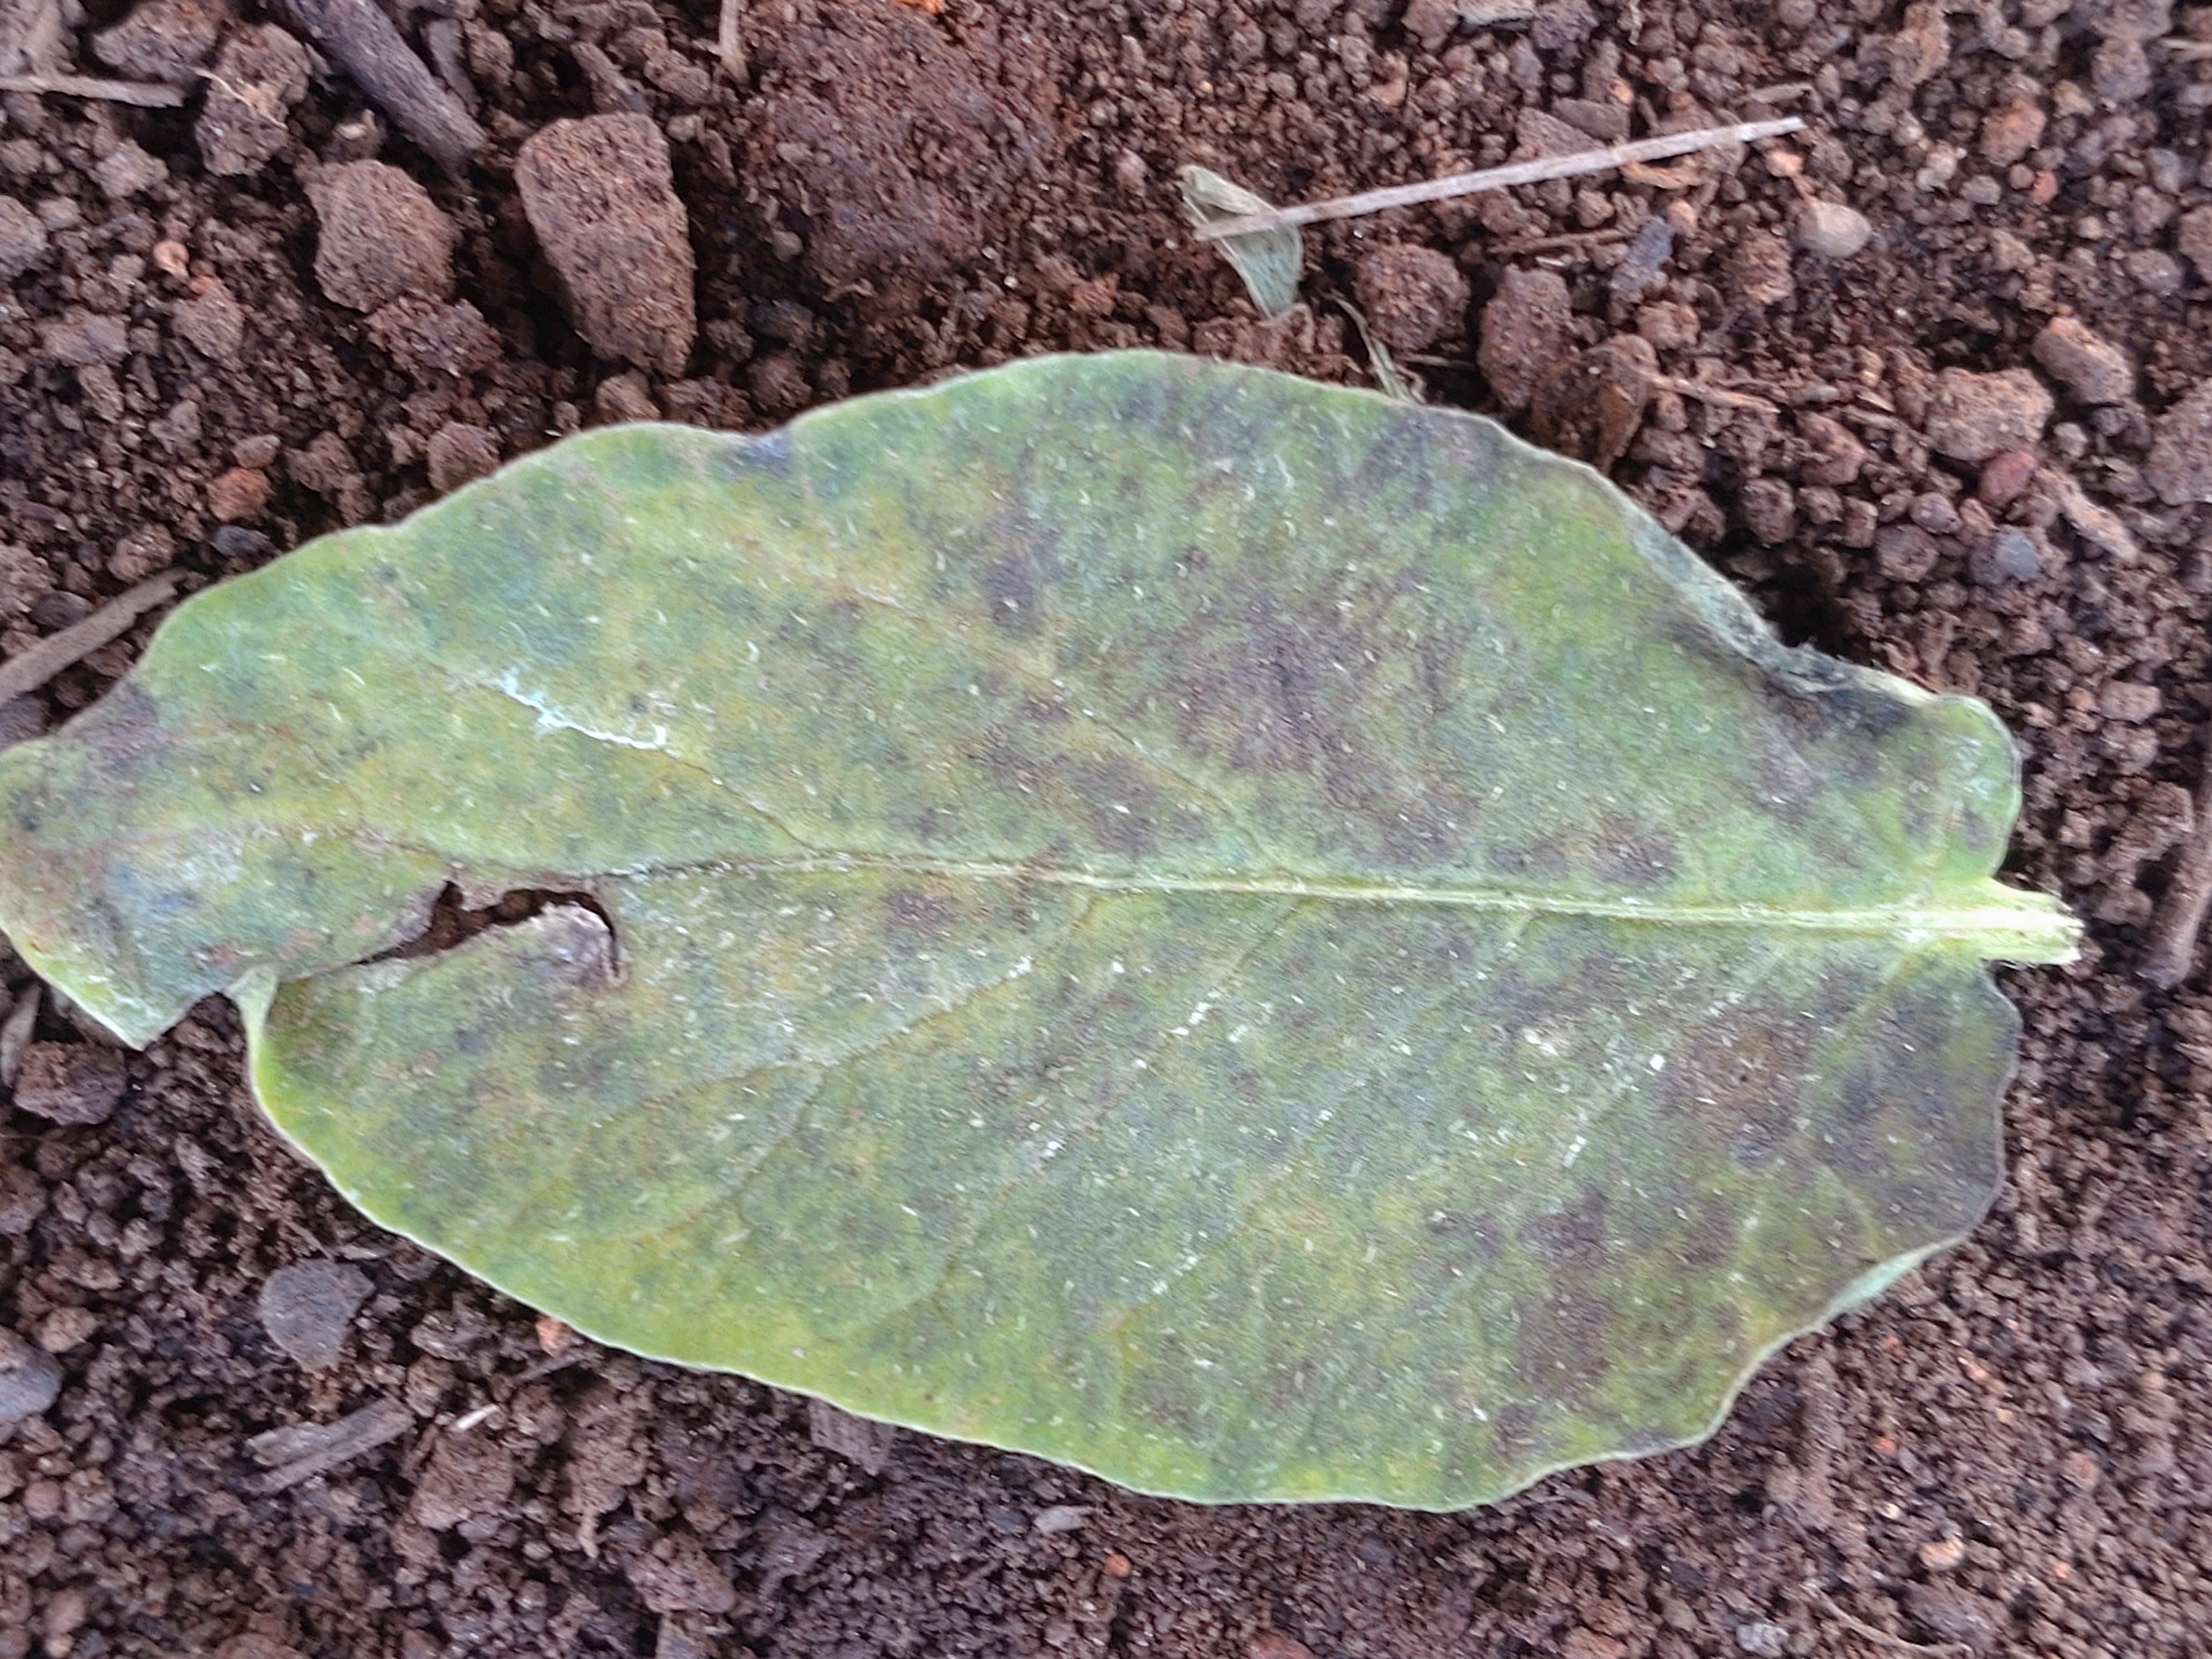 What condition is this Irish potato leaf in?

late blight
